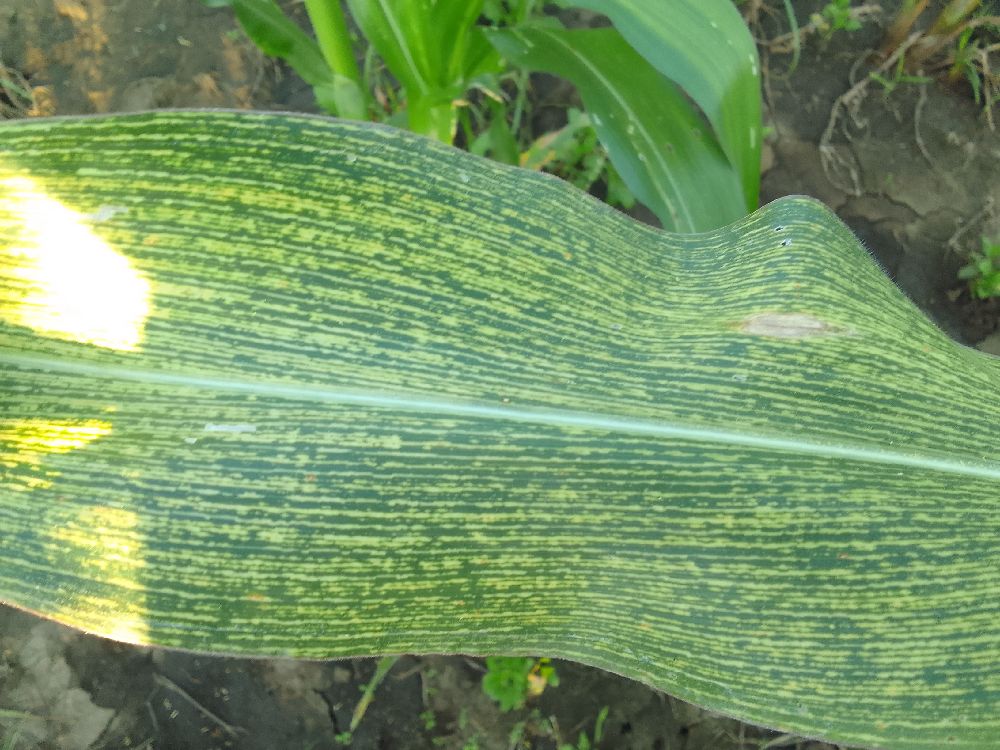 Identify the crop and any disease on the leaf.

maize, maize streak virus
